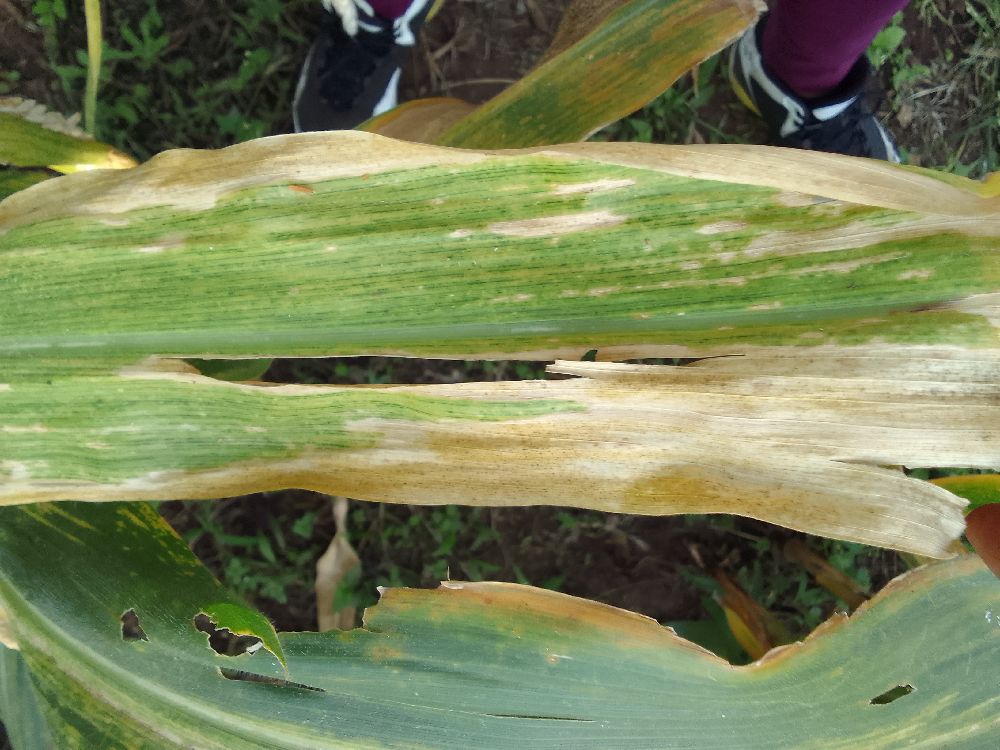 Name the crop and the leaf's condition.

maize, maize lethal necrosis
